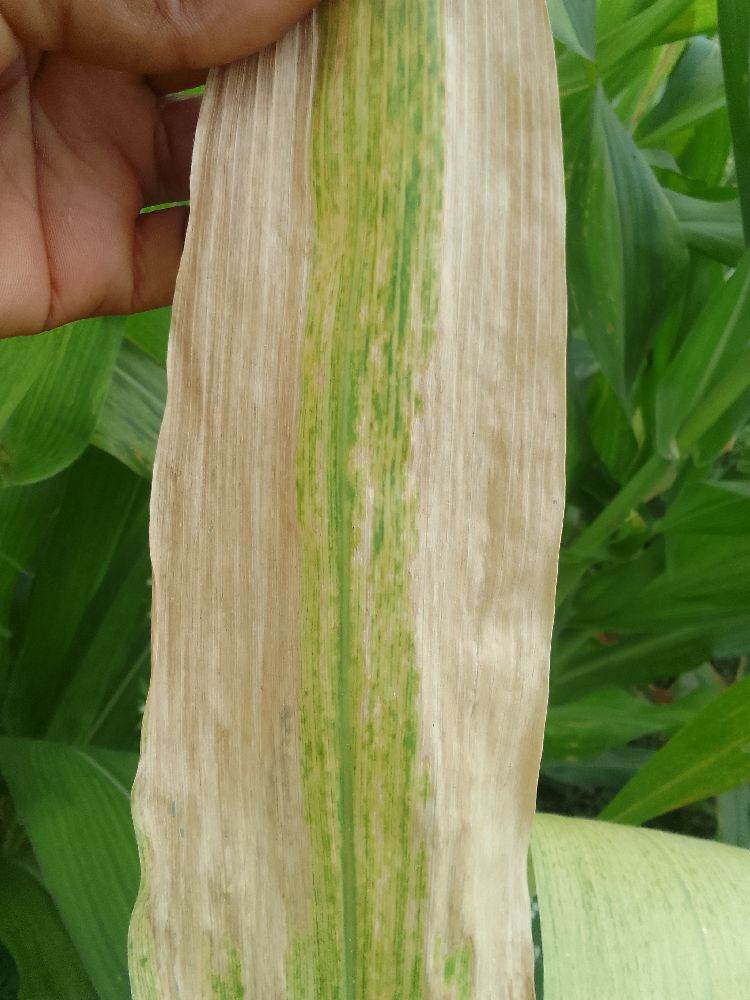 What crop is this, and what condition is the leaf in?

maize, maize lethal necrosis
